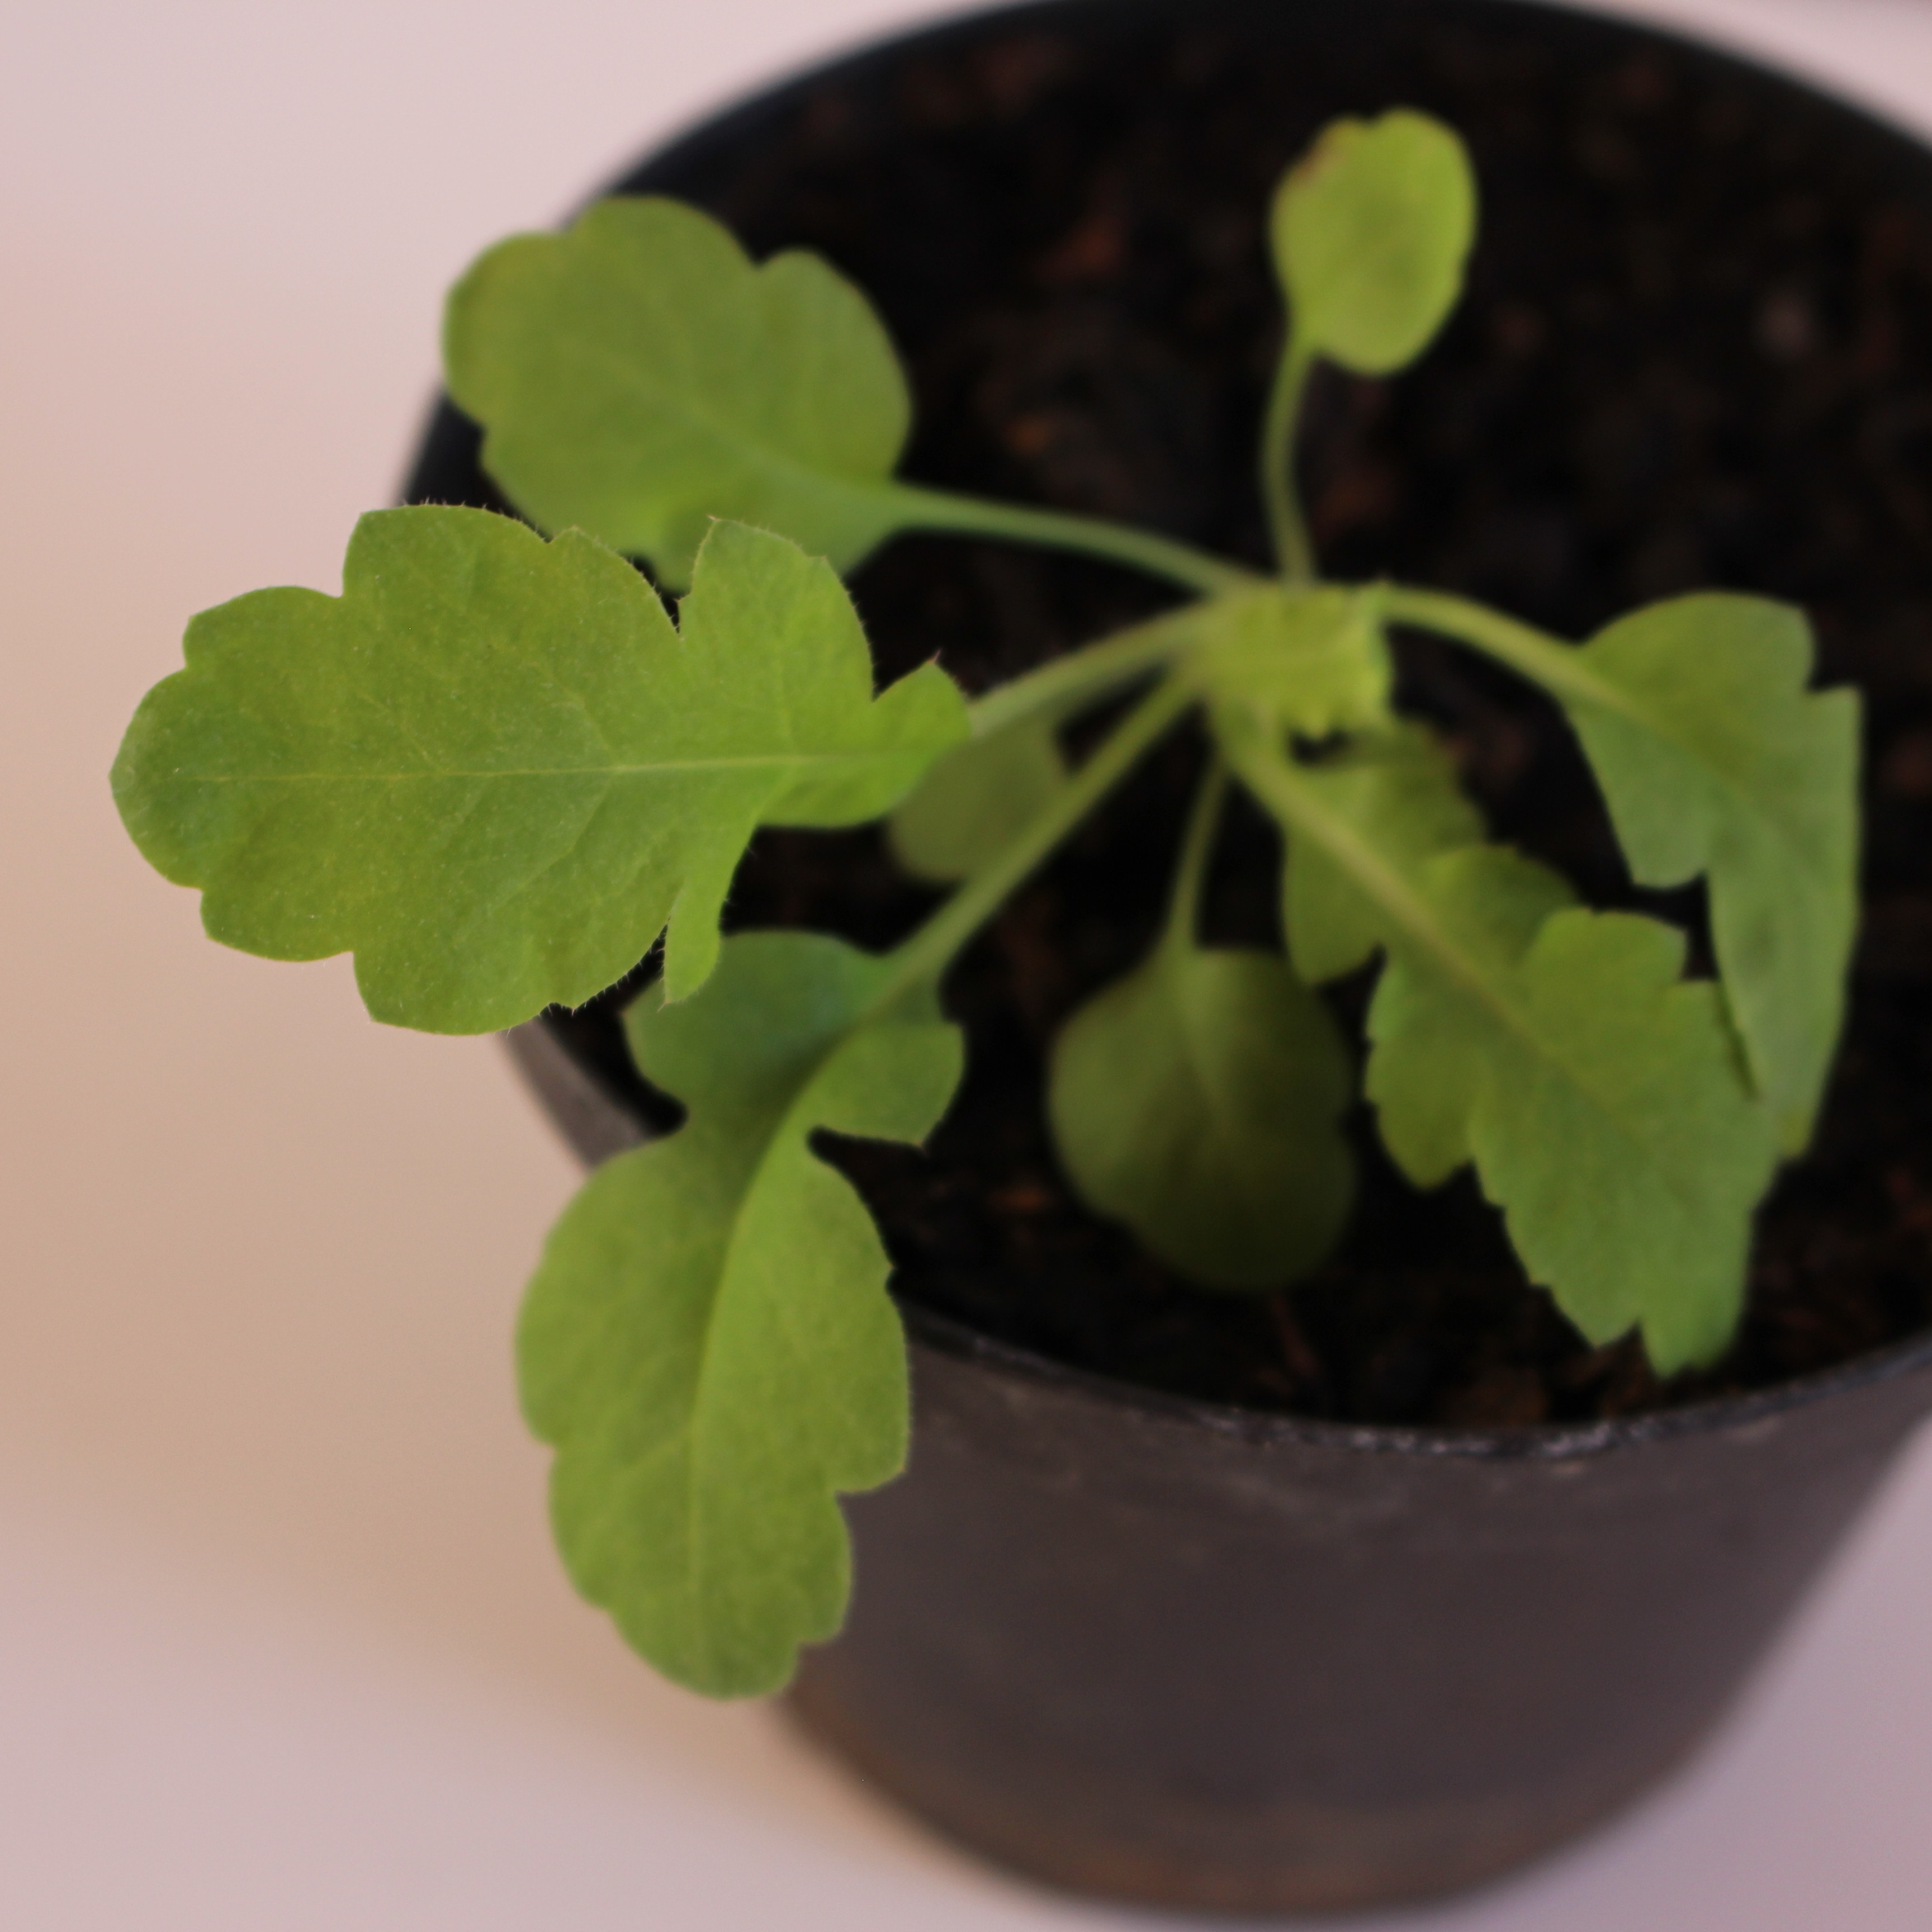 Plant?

Papaver rhoeas
